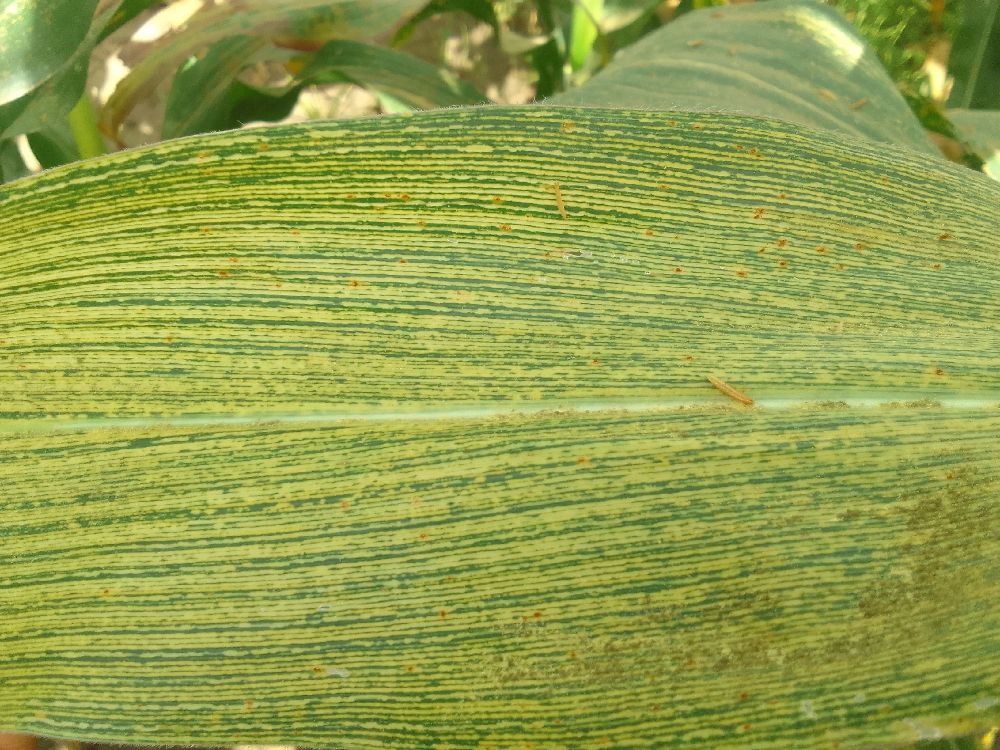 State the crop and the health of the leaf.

maize, maize streak virus
